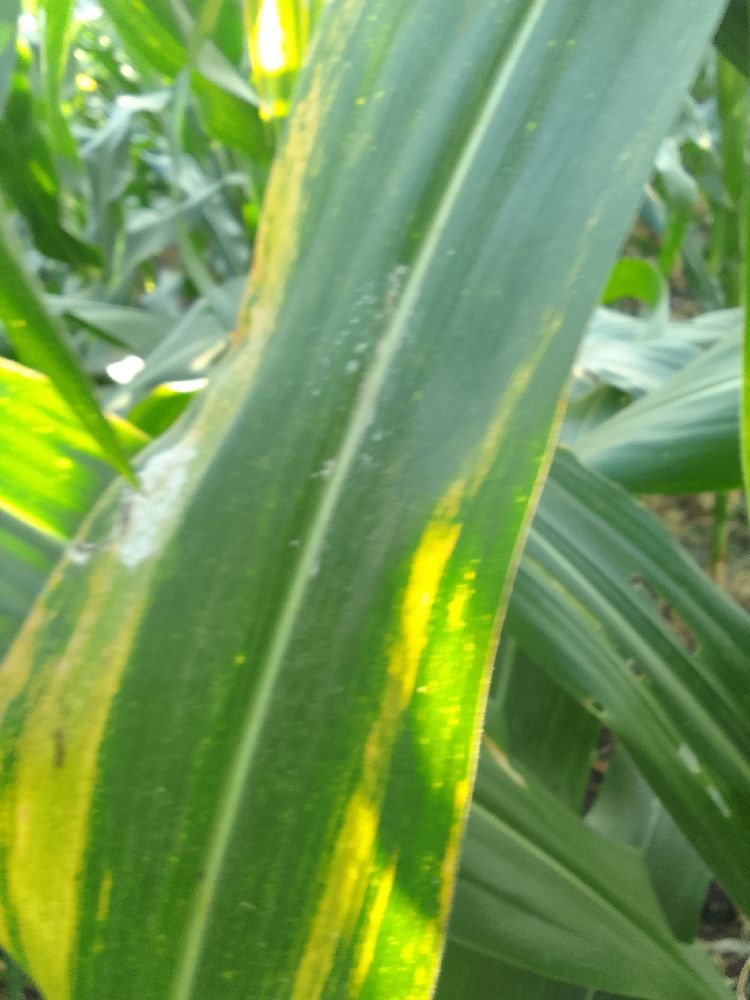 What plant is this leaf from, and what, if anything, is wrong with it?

maize, maize lethal necrosis
